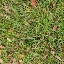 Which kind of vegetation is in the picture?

grass
